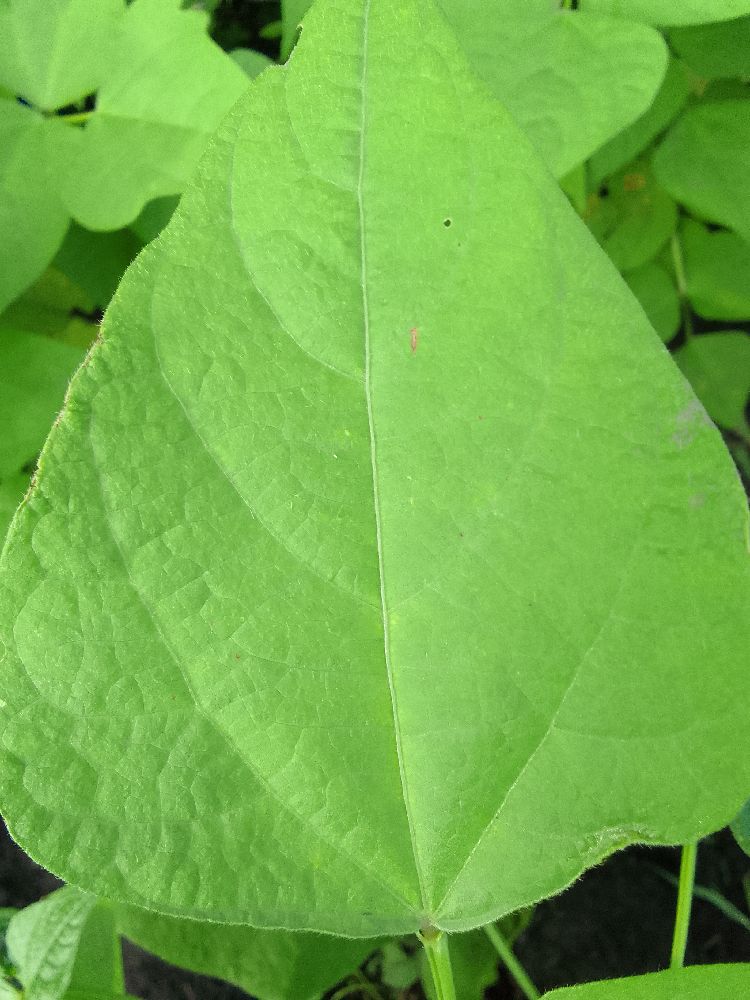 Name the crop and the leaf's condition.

common bean, healthy
